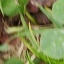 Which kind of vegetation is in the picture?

unstructured weed
